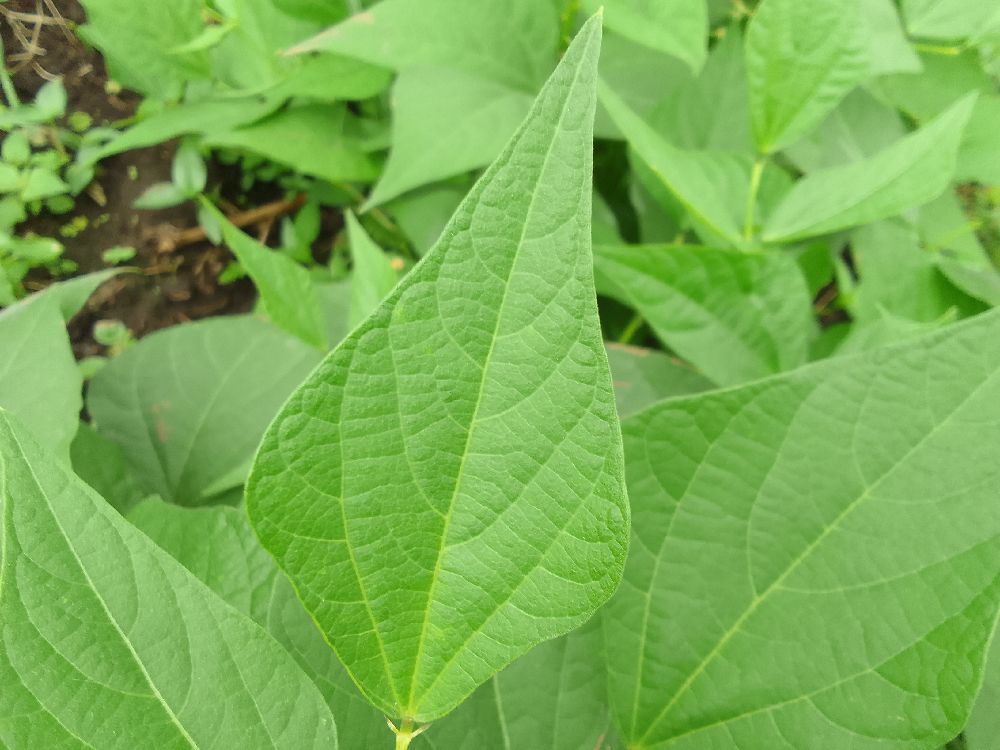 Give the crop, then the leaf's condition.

common bean, healthy
